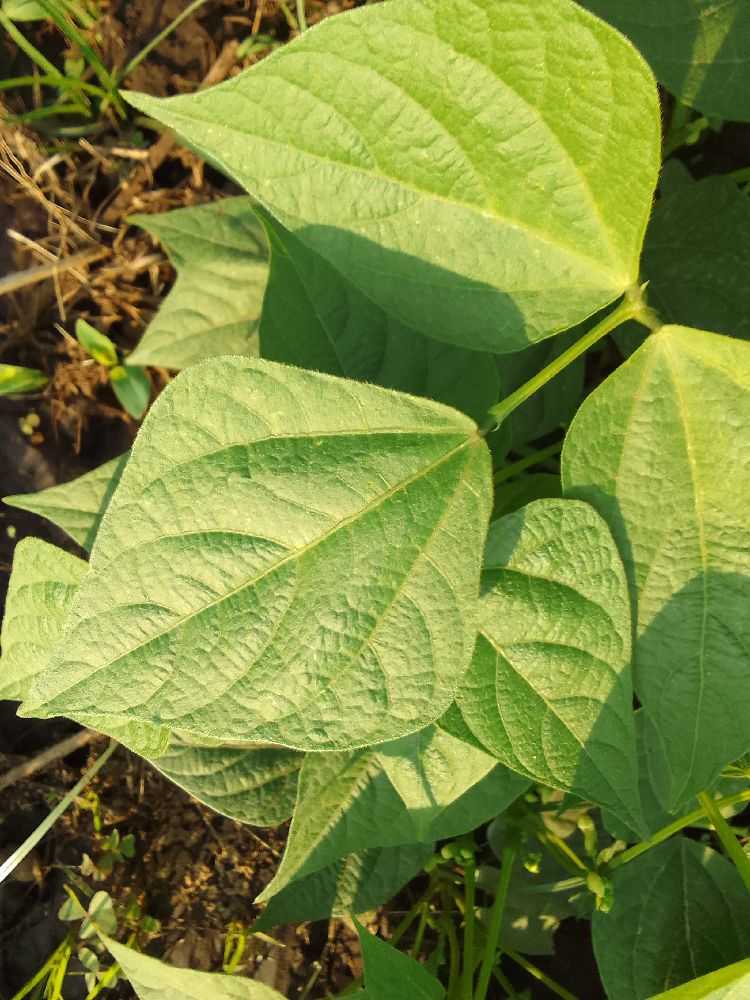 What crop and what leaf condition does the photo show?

common bean, healthy
